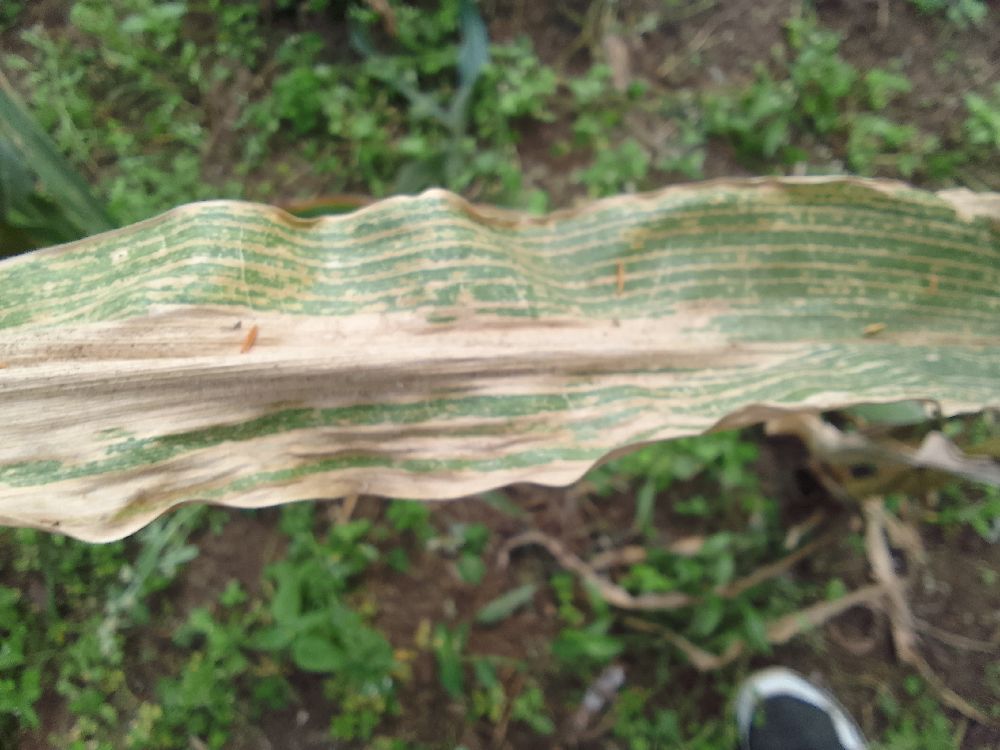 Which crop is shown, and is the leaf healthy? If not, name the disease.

maize, maize lethal necrosis
